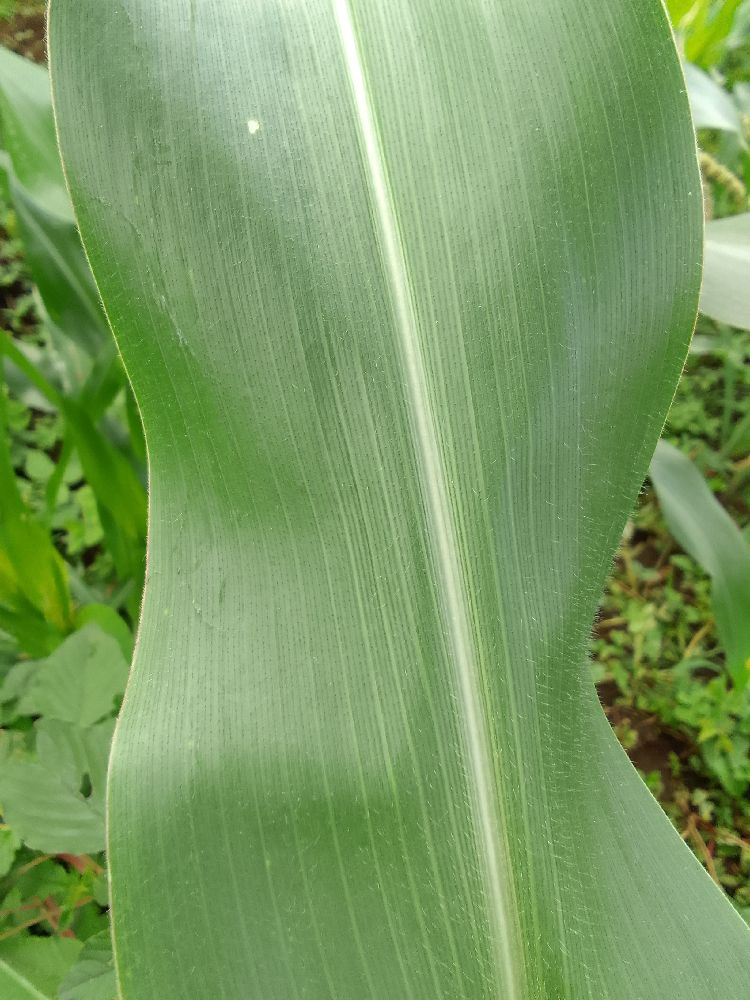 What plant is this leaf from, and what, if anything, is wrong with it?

maize, healthy
